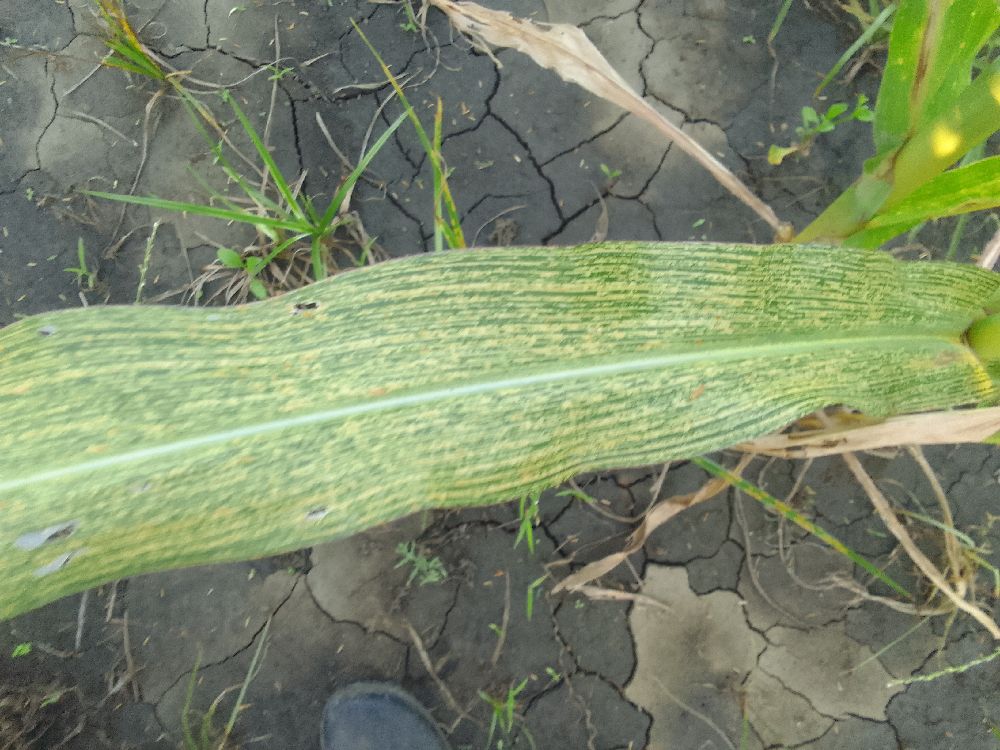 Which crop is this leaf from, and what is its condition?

maize, maize streak virus
